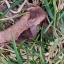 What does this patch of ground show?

grass
